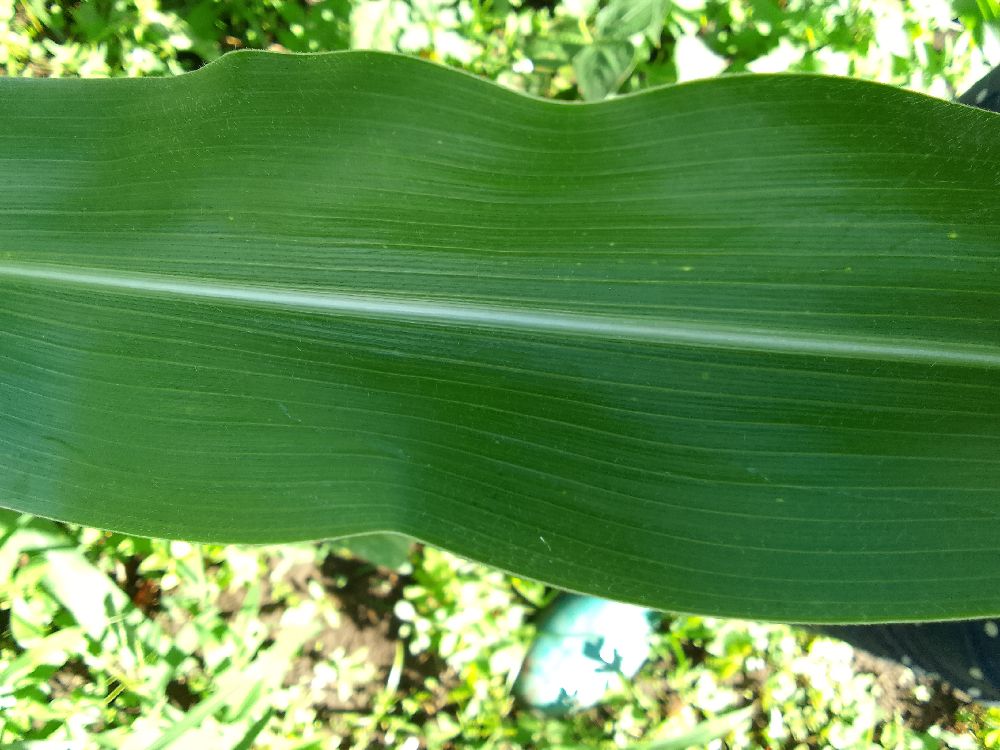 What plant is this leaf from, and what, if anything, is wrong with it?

maize, healthy
